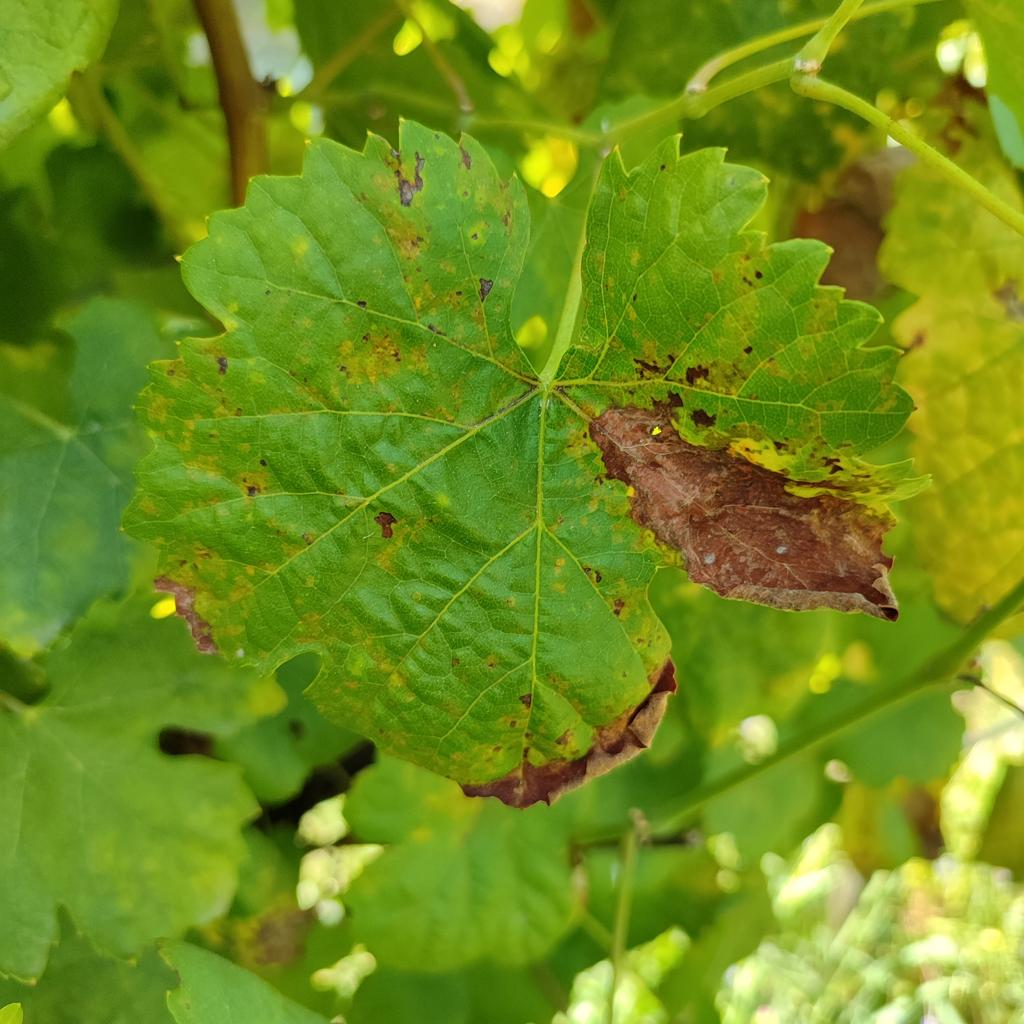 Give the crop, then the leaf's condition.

grapevine, downy mildew
